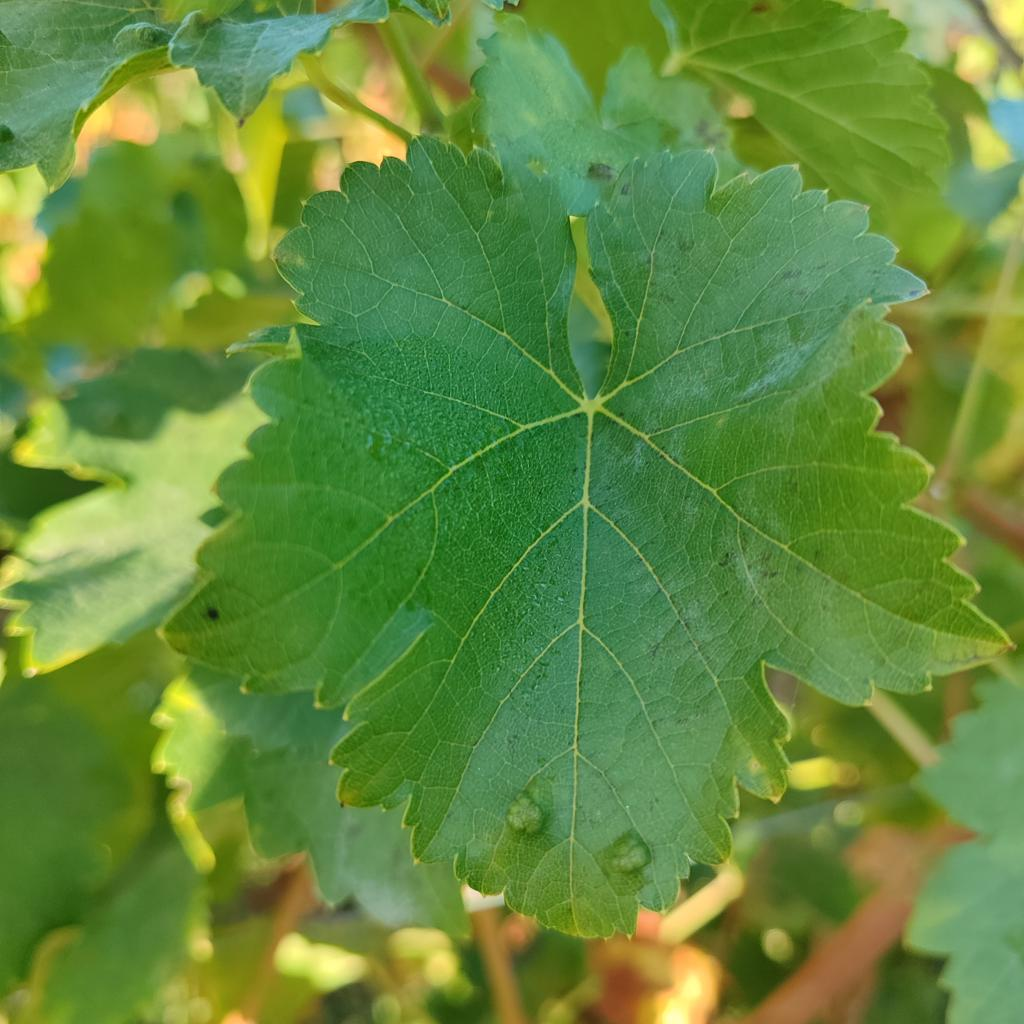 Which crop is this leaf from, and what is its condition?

grapevine, erineum mite
